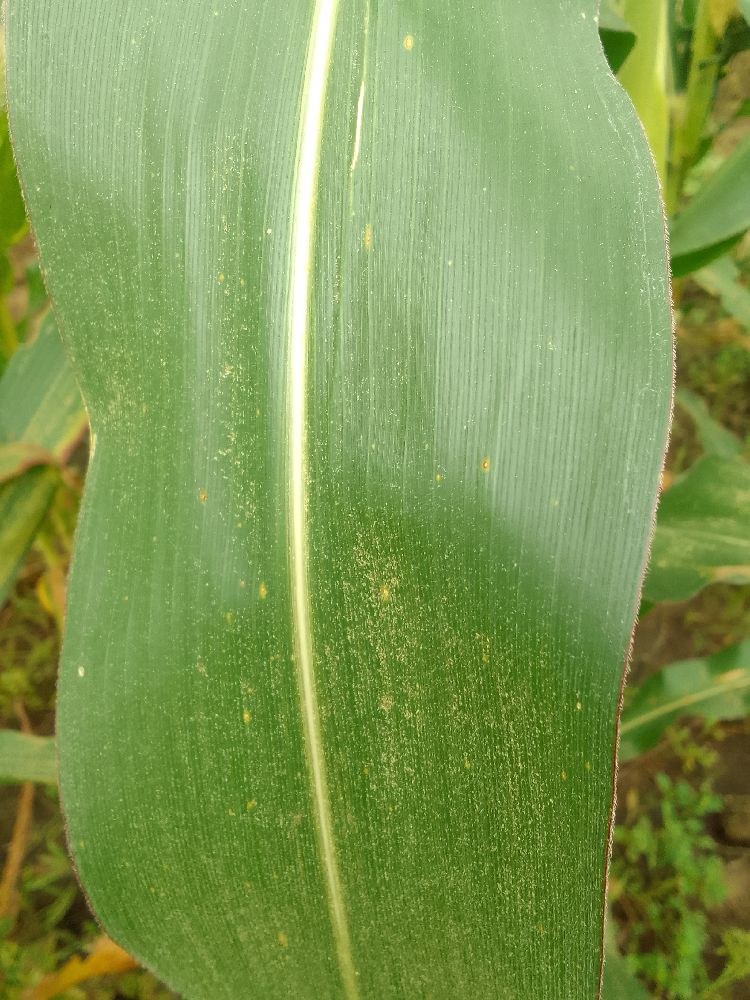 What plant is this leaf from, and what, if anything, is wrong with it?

maize, healthy
